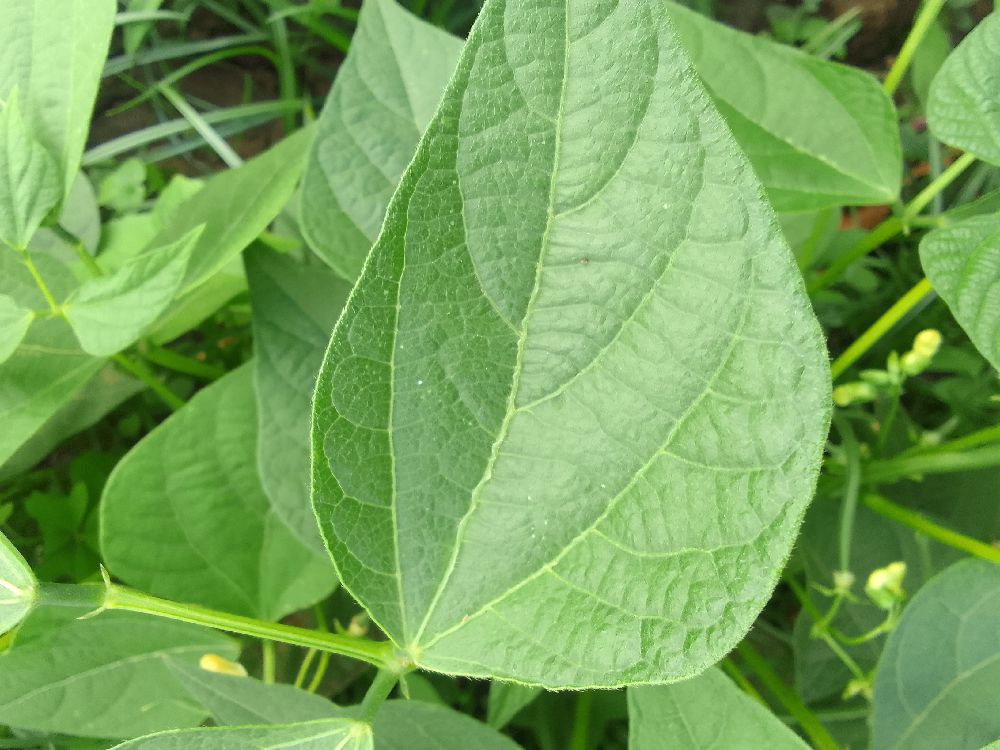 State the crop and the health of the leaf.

common bean, healthy
